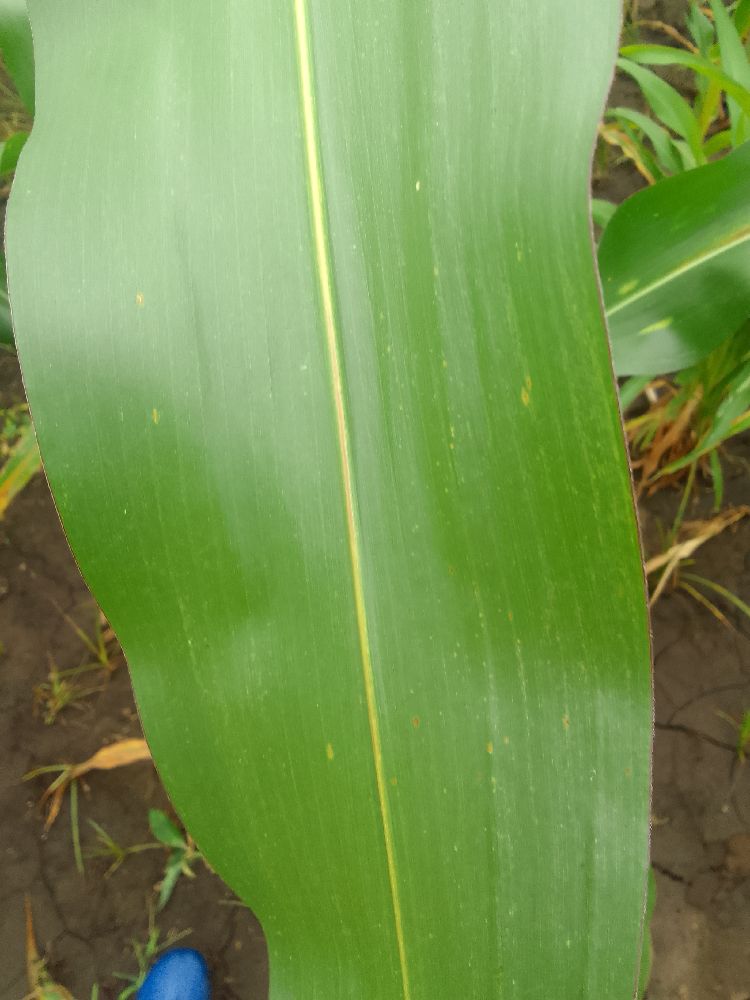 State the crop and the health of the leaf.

maize, healthy
